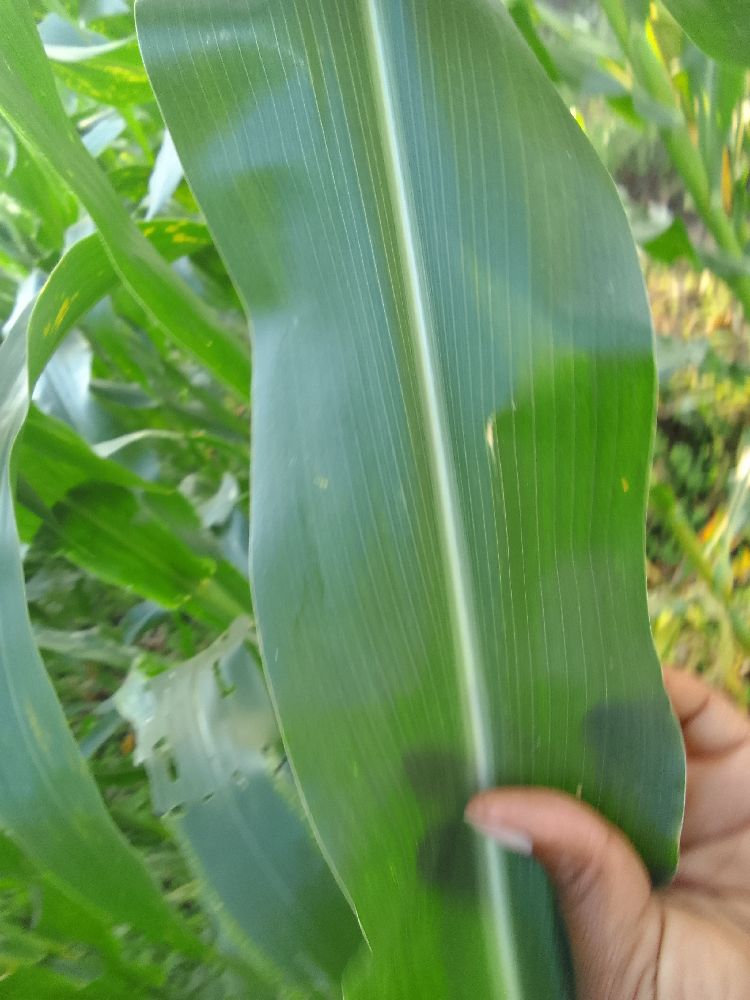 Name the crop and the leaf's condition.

maize, healthy
